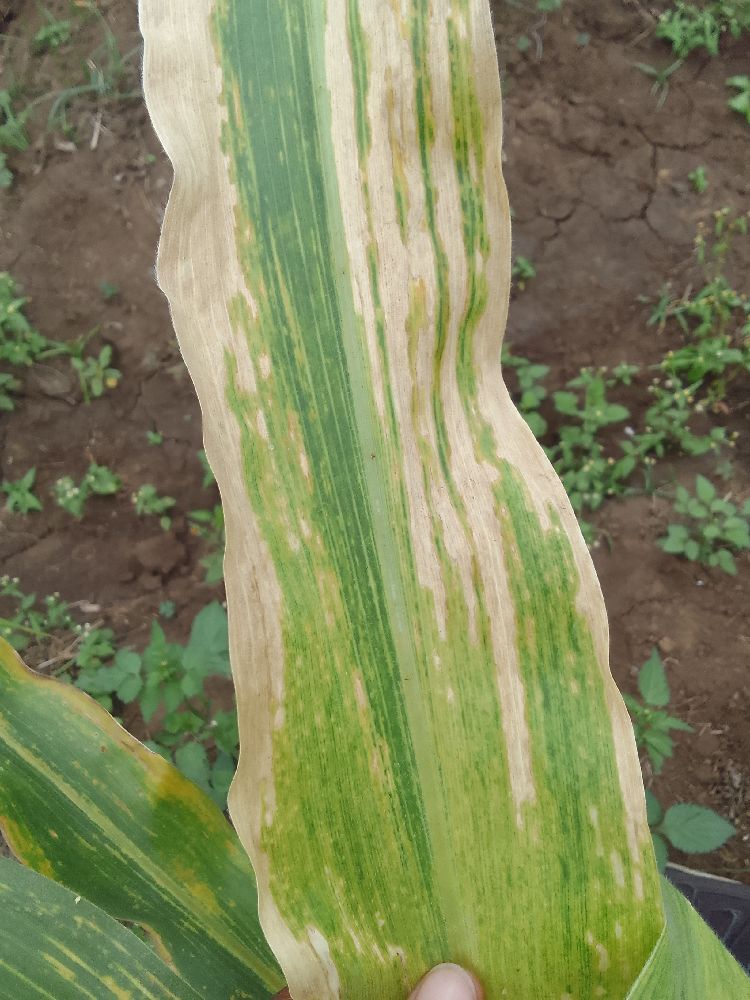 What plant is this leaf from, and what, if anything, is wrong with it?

maize, maize lethal necrosis
